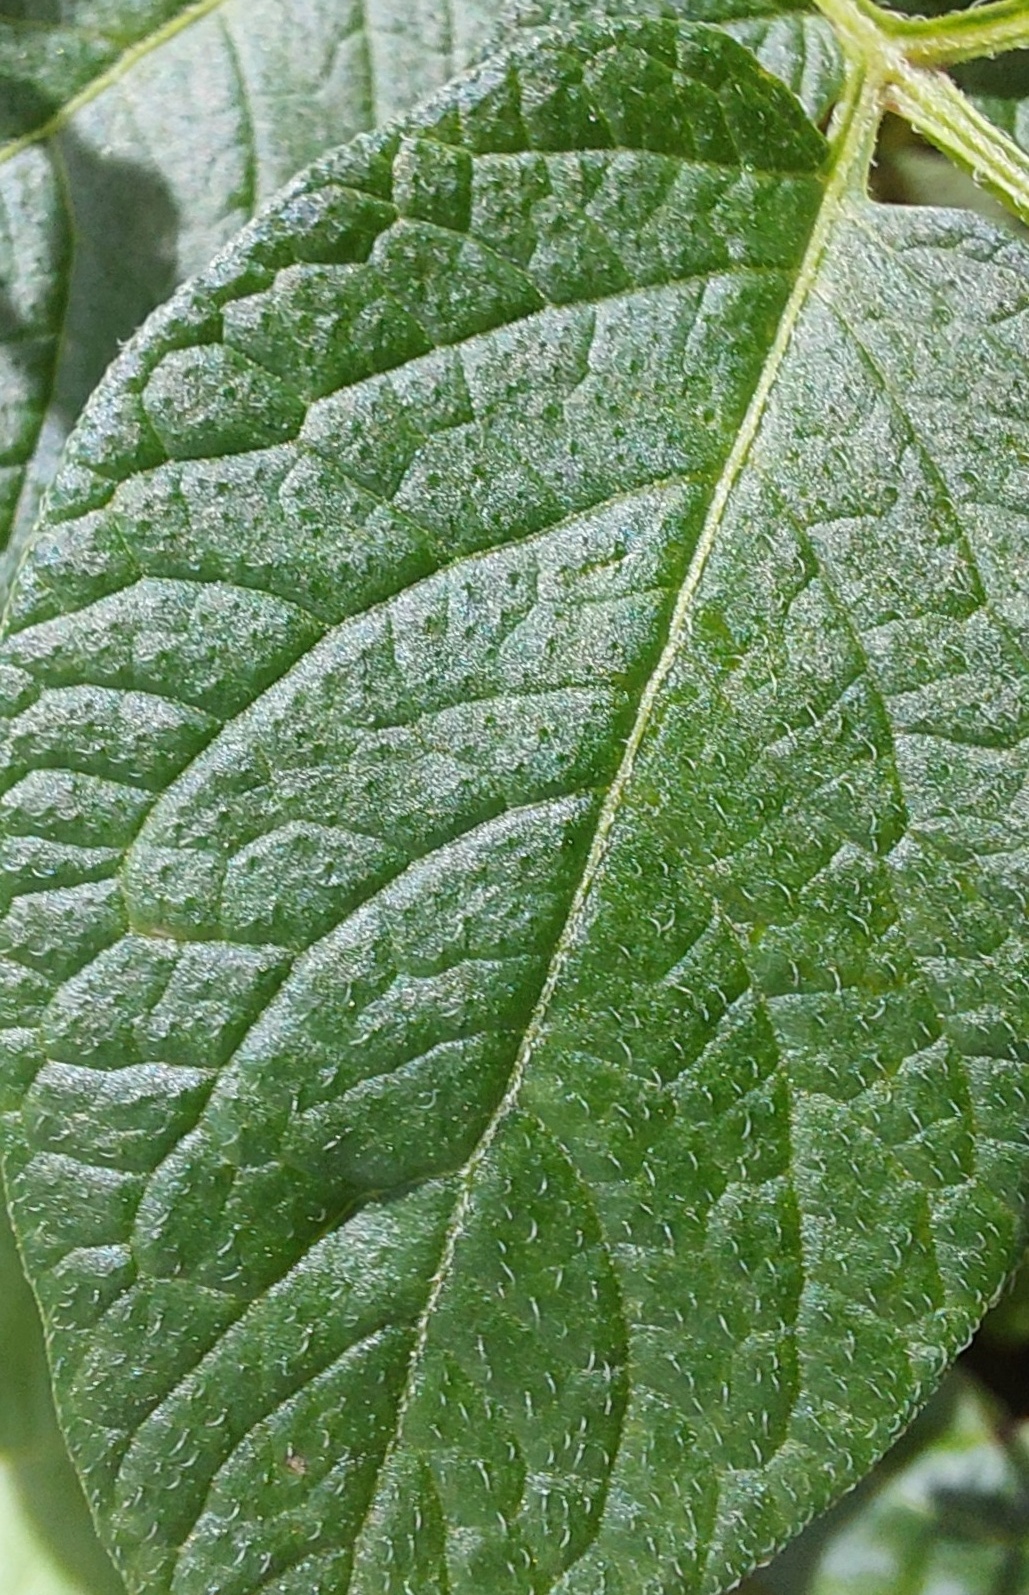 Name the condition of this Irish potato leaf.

healthy
